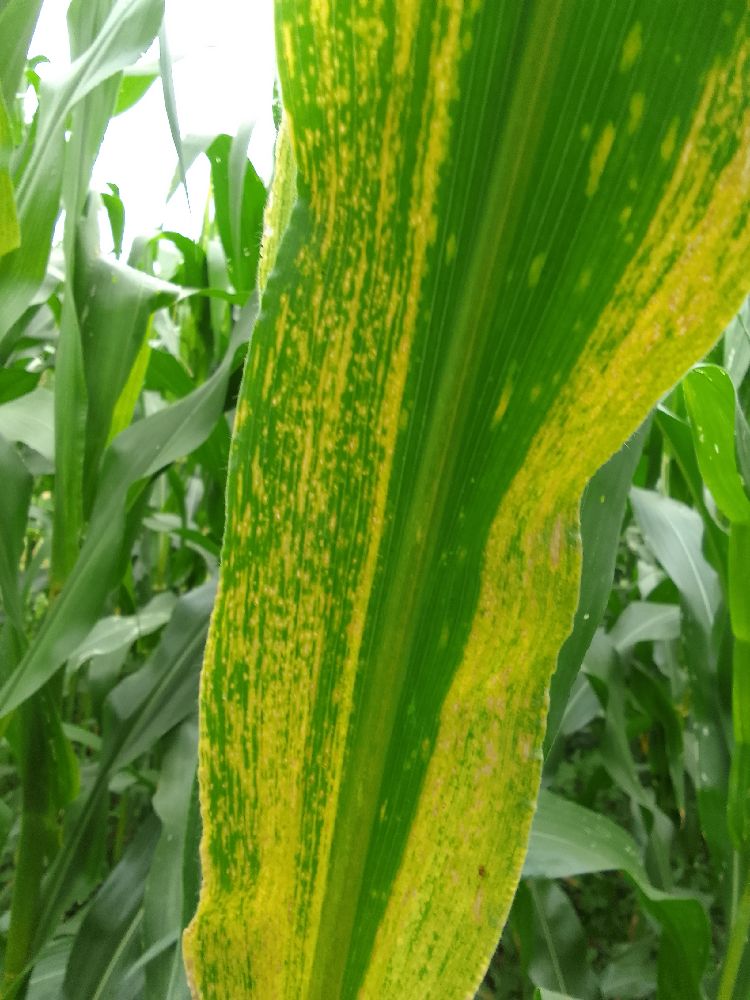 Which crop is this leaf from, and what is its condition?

maize, maize lethal necrosis
